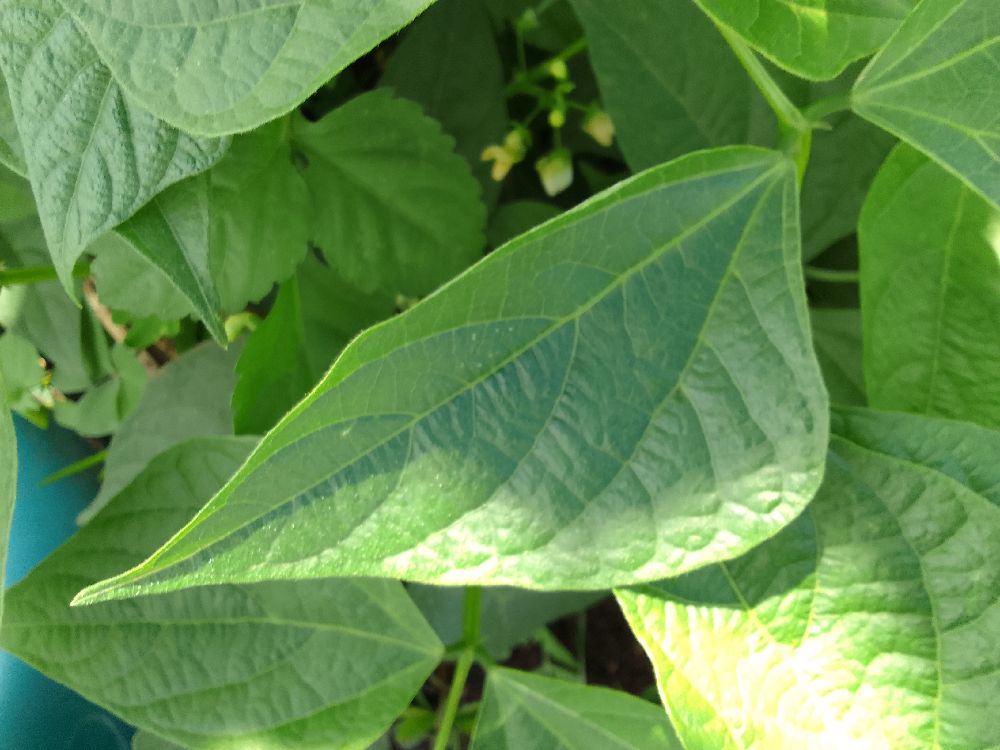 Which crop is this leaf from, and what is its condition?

common bean, healthy
